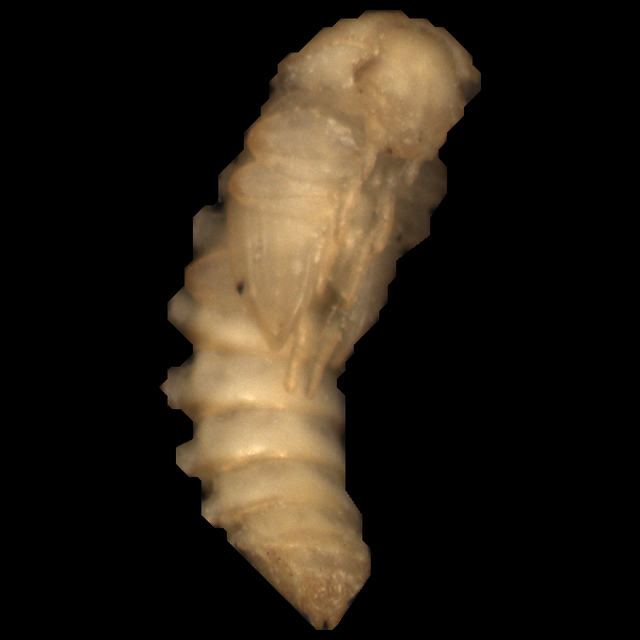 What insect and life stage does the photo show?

mealworm pupa
